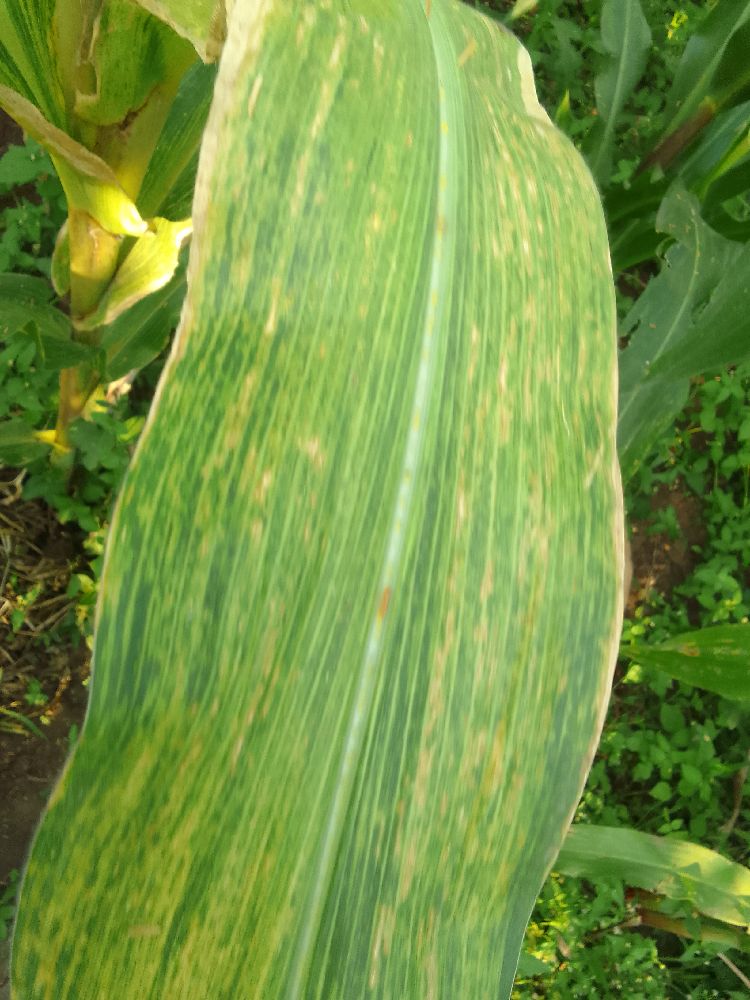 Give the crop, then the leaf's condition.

maize, maize lethal necrosis
